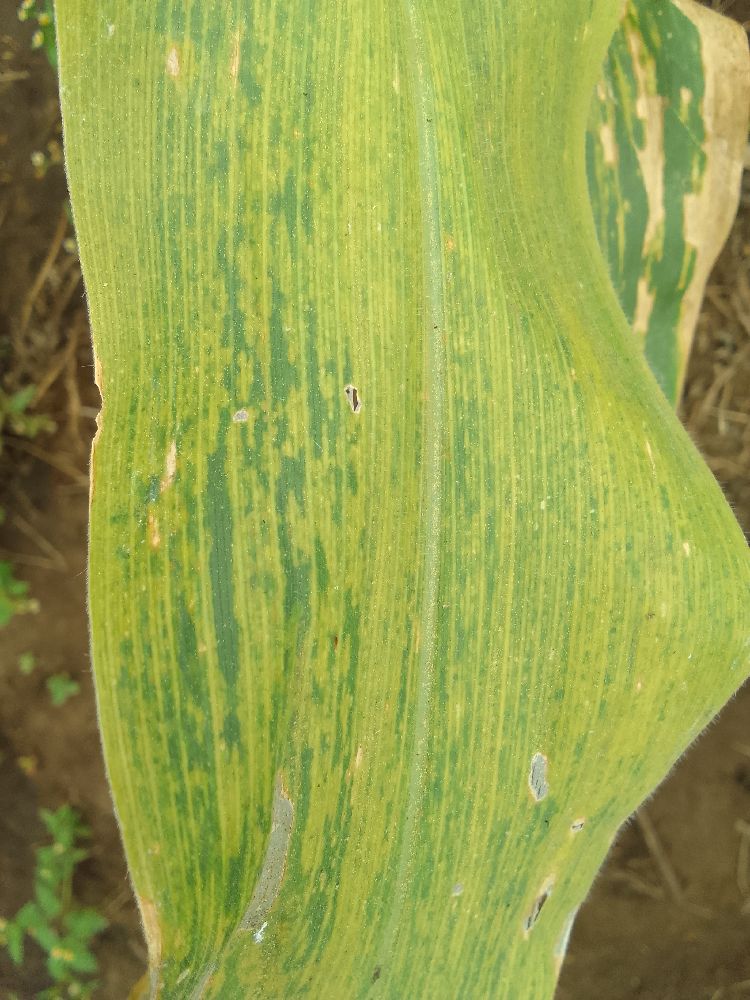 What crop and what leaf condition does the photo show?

maize, maize lethal necrosis
